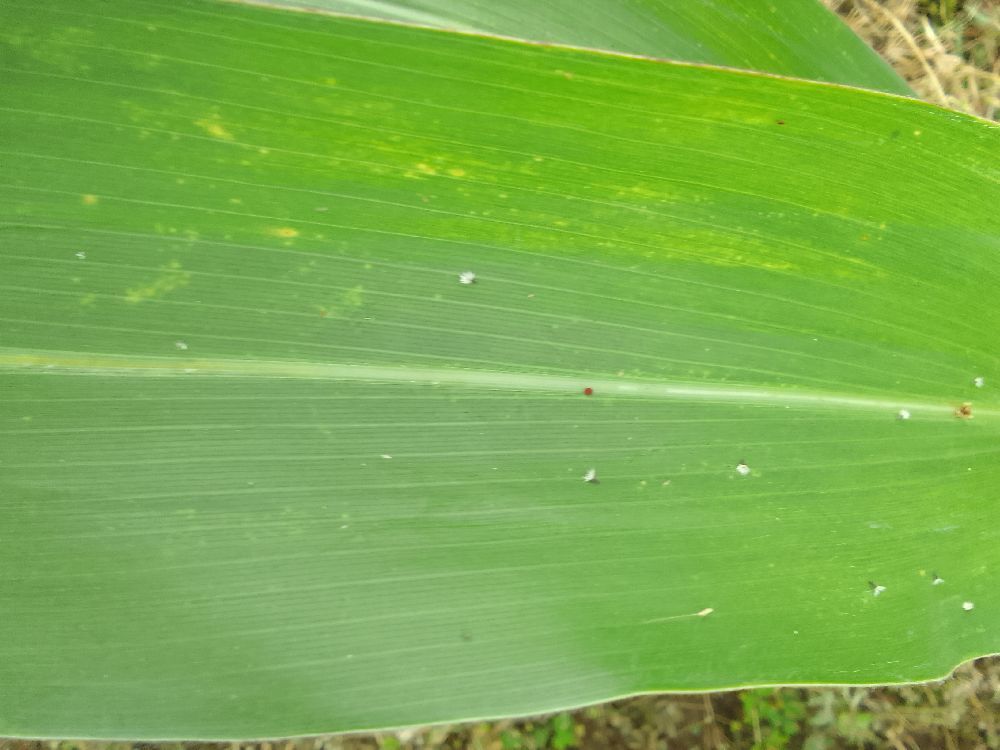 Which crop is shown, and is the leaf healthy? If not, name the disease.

maize, healthy
